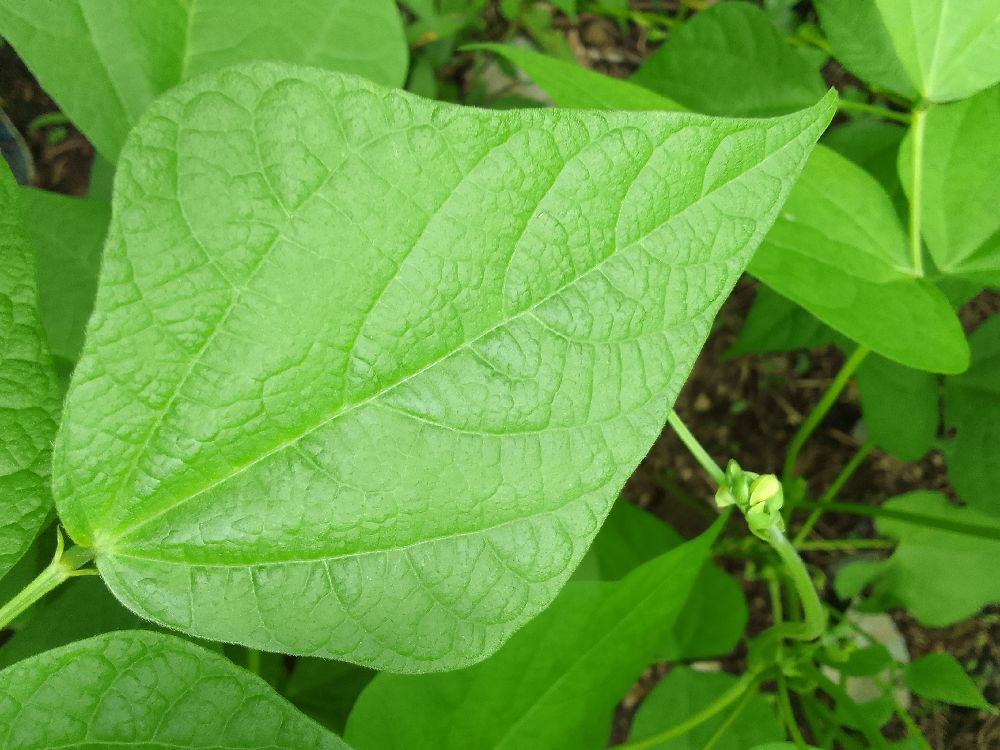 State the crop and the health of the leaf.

common bean, healthy
